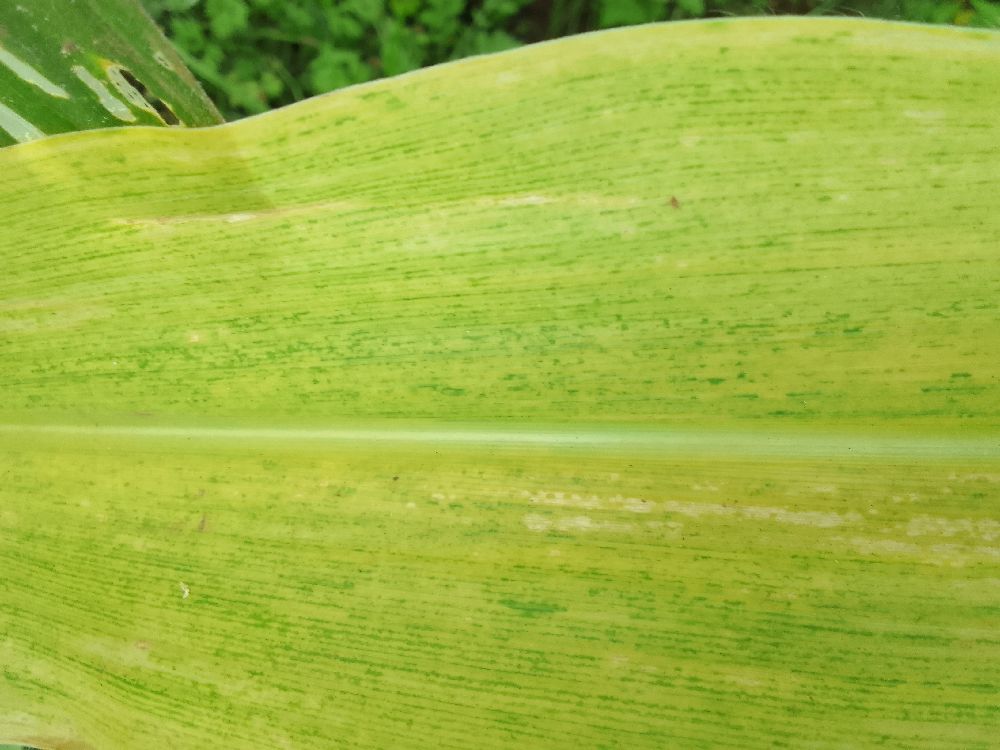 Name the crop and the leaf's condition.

maize, maize lethal necrosis
